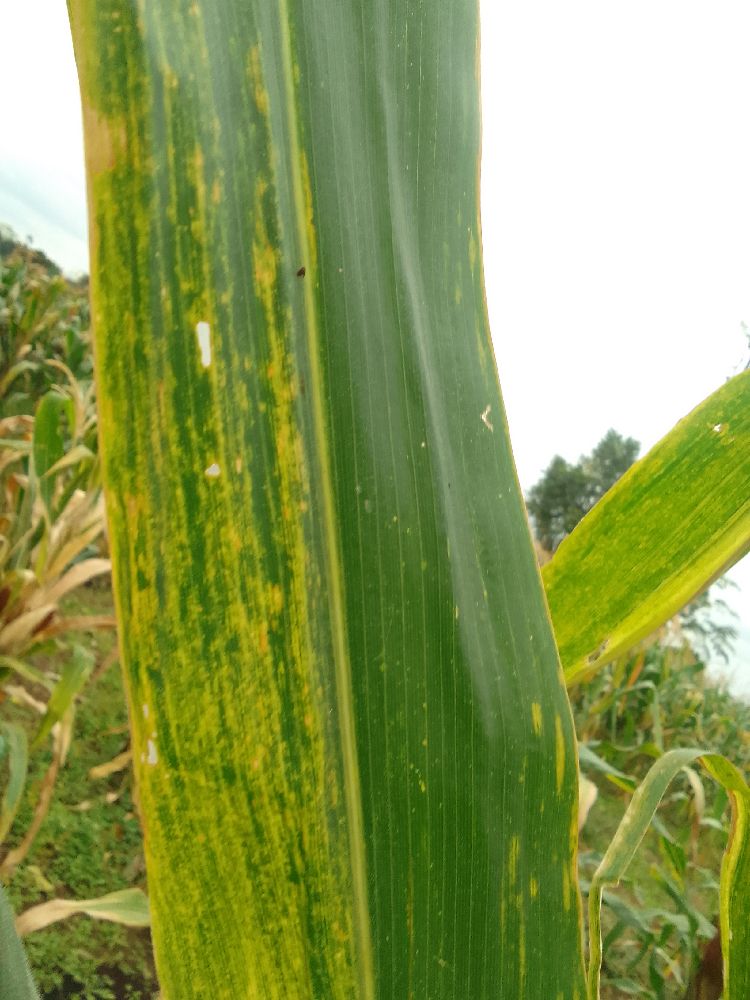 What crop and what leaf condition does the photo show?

maize, maize lethal necrosis
